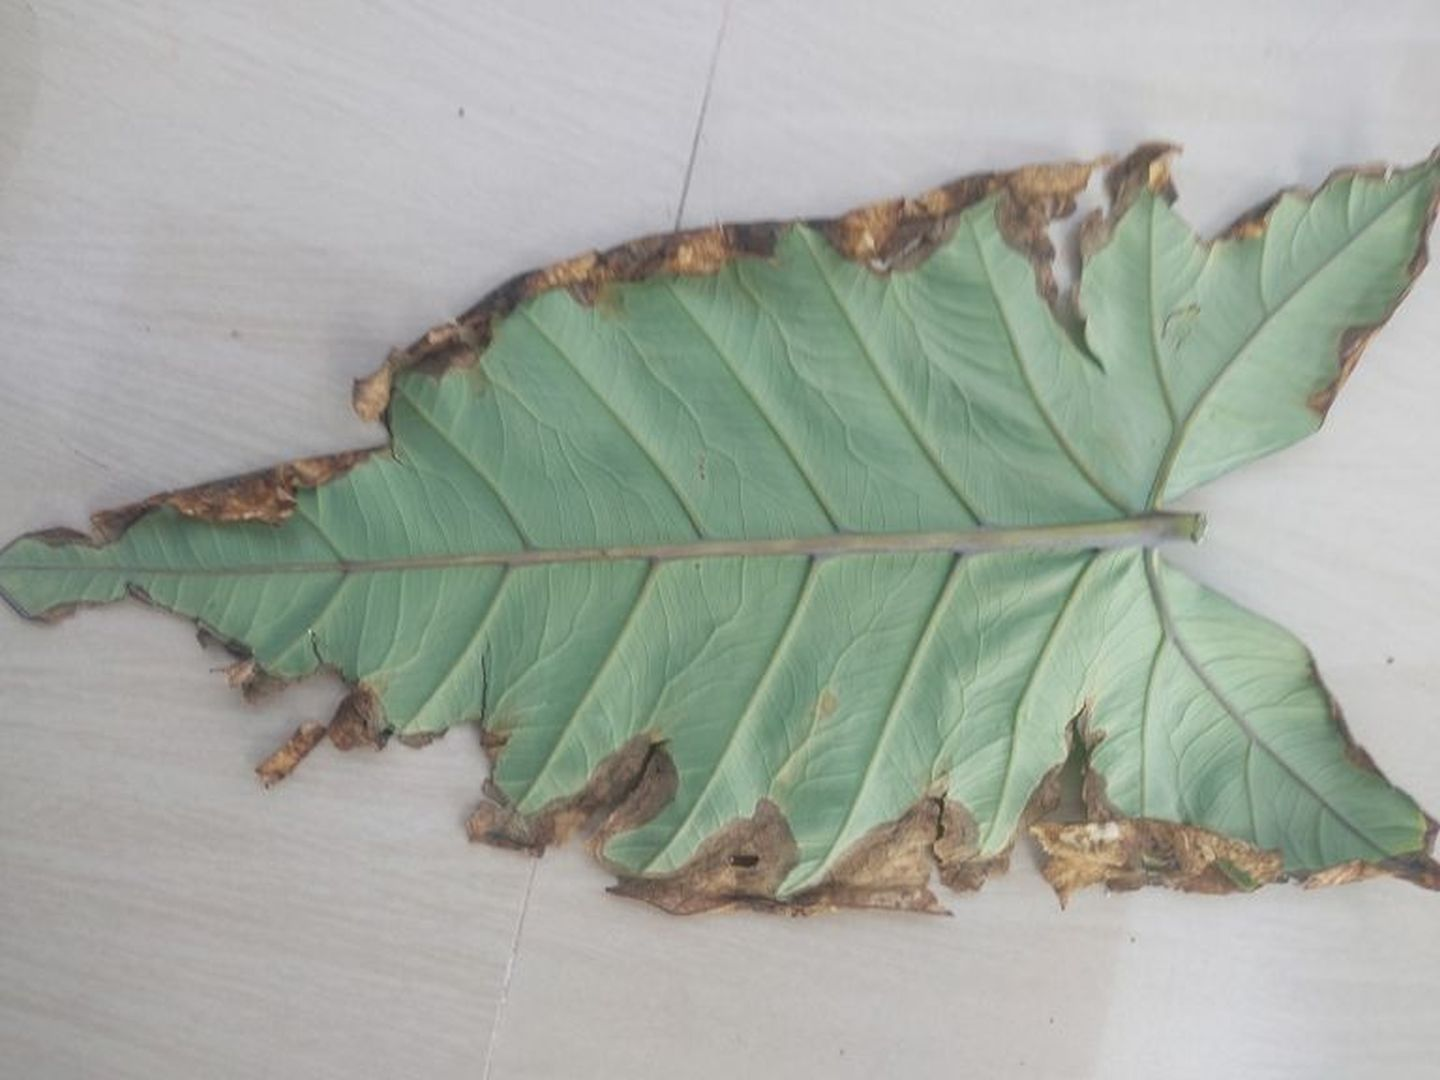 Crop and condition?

taro, leaf blight
